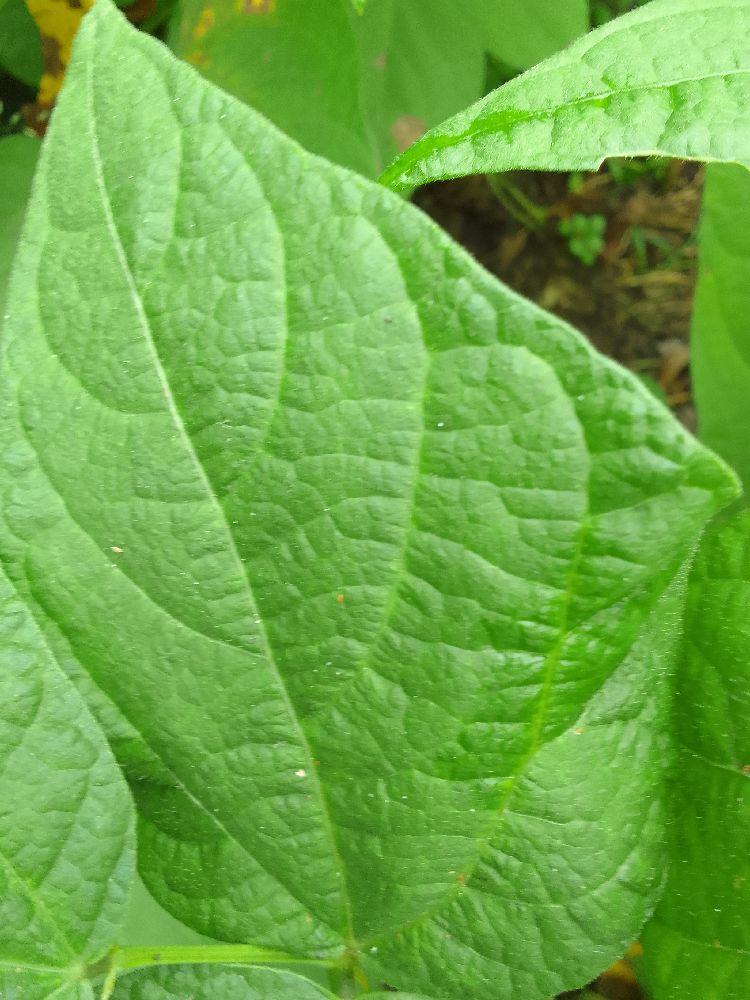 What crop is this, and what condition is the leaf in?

common bean, healthy
